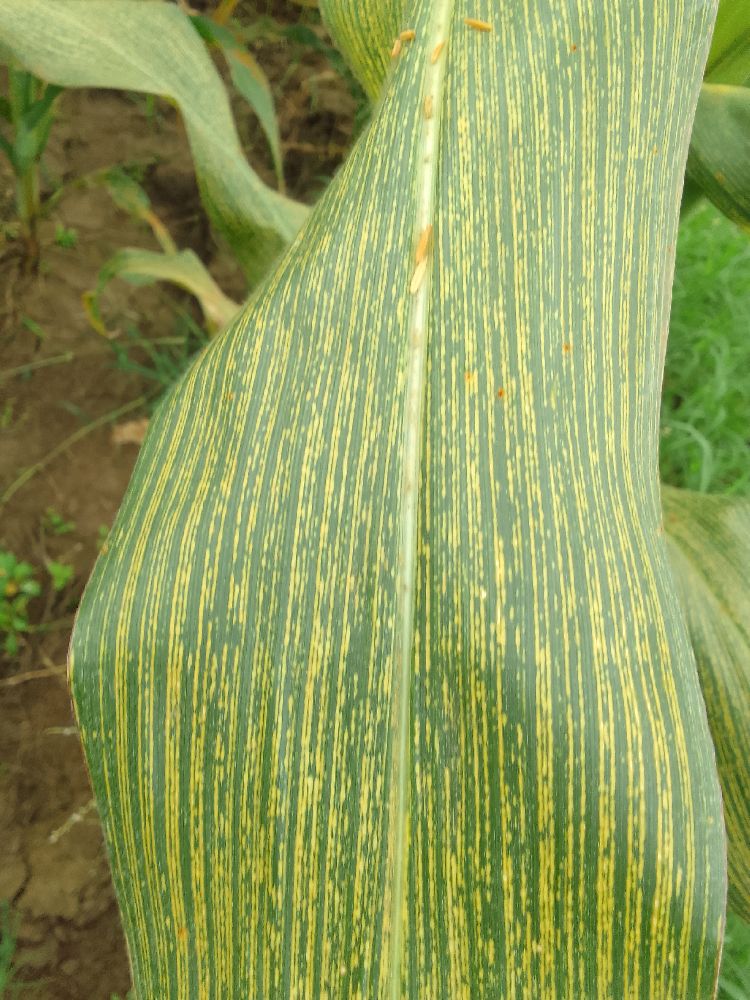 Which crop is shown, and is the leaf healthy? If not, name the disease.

maize, maize streak virus
